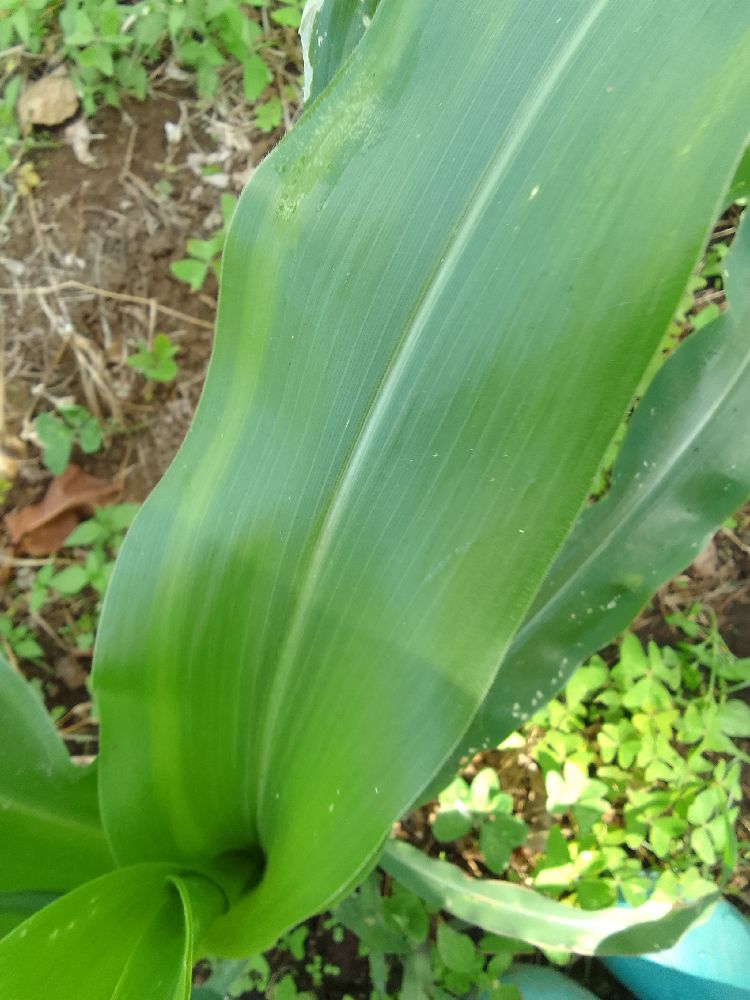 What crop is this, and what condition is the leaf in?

maize, healthy
